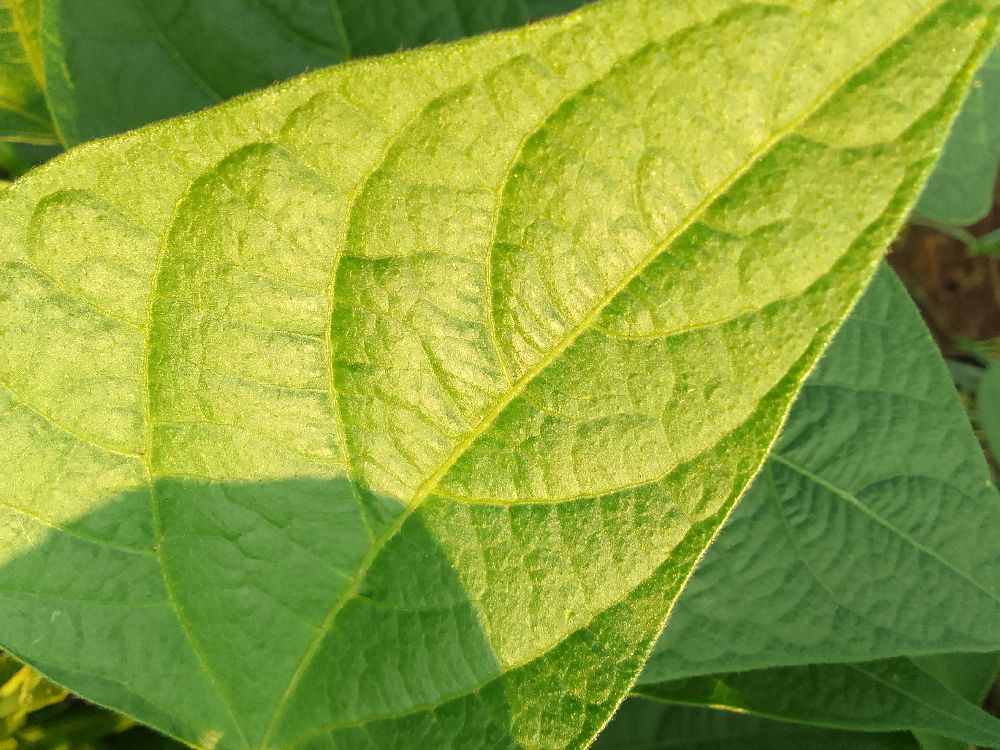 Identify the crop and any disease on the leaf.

common bean, healthy
